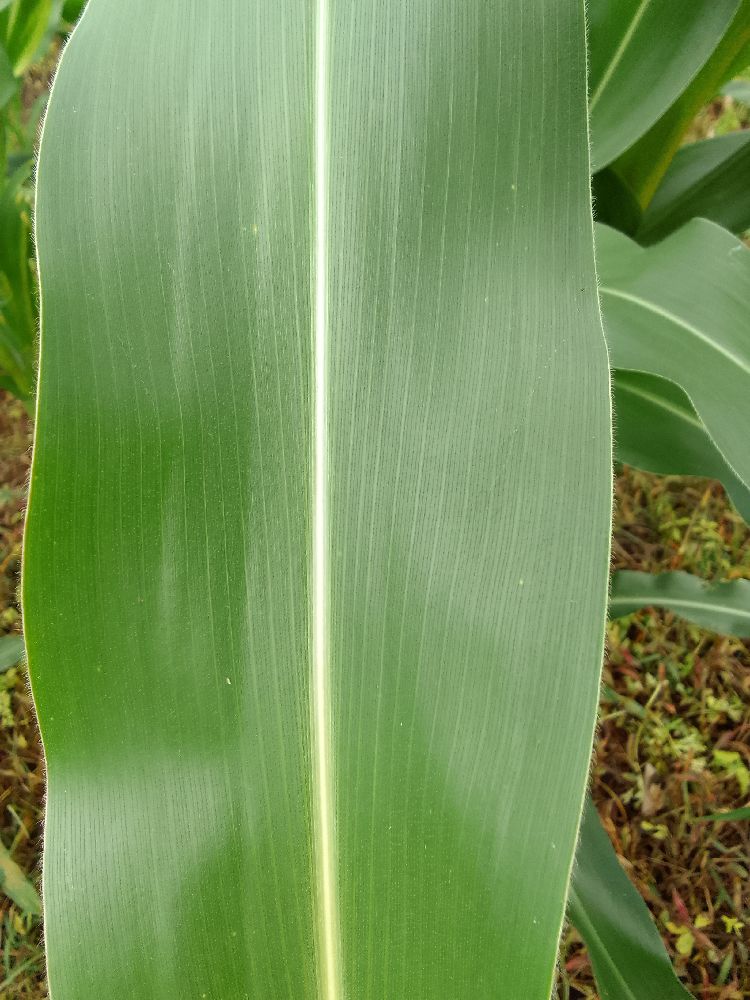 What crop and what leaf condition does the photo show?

maize, healthy
